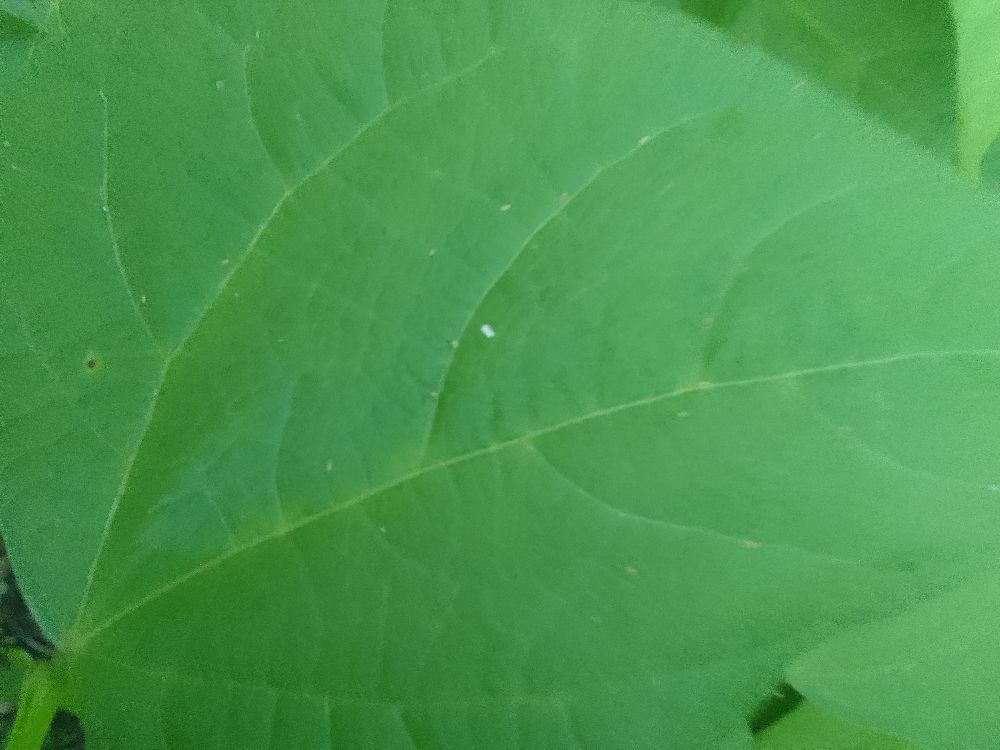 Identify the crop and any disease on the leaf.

common bean, healthy
